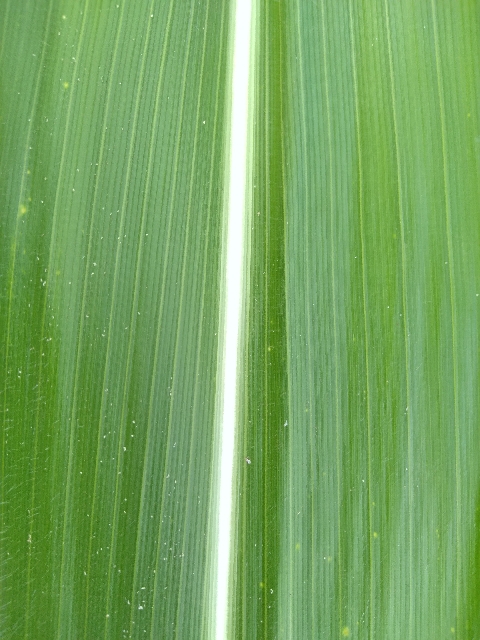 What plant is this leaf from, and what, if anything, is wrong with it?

maize, healthy
